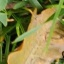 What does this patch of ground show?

grass
